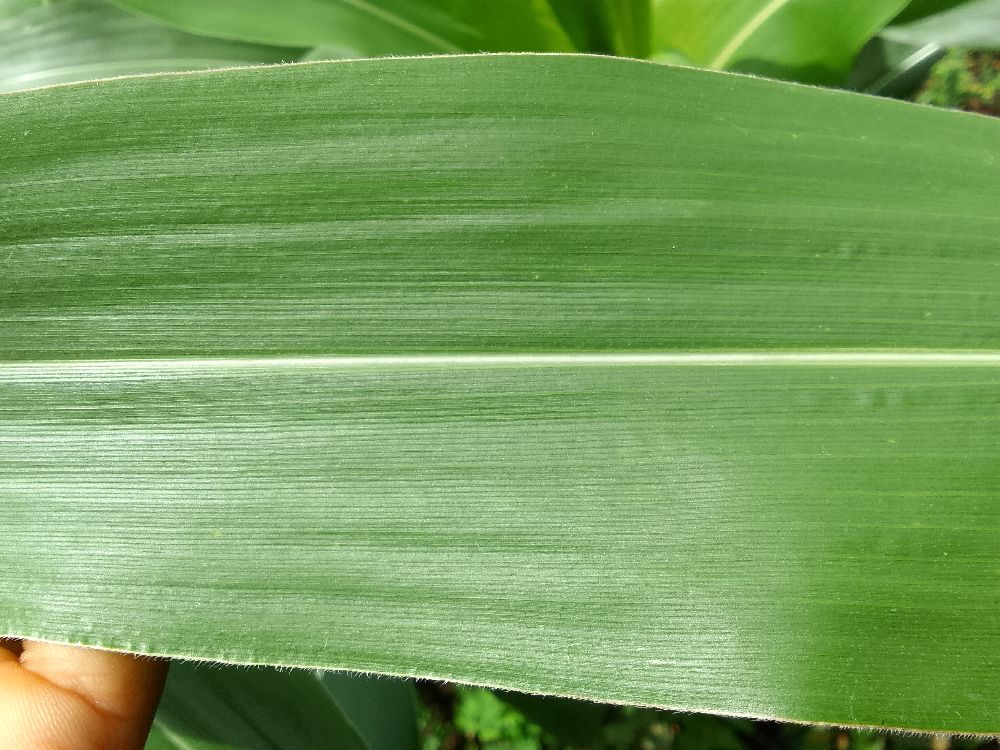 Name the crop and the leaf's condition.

maize, healthy
